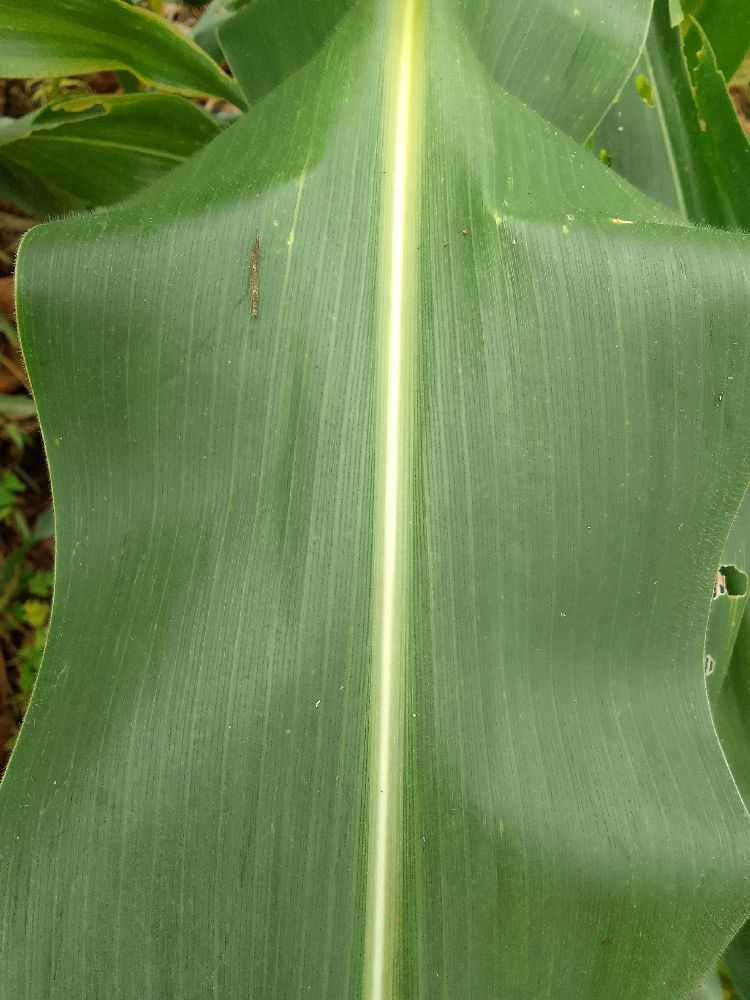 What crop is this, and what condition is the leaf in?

maize, healthy
